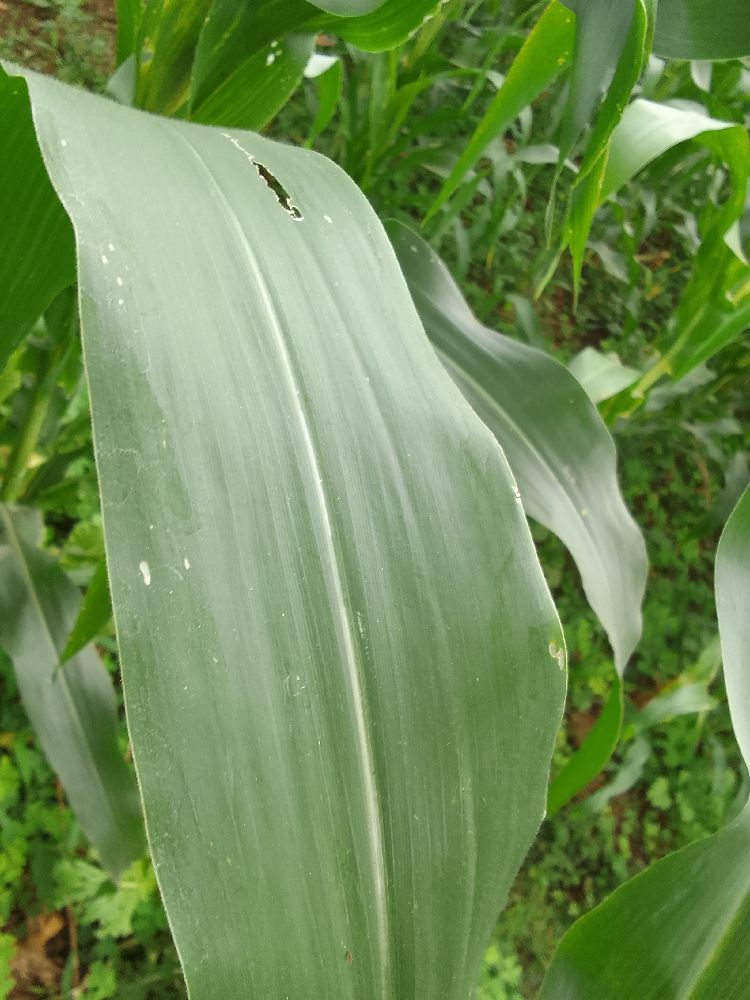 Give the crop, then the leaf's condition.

maize, healthy
